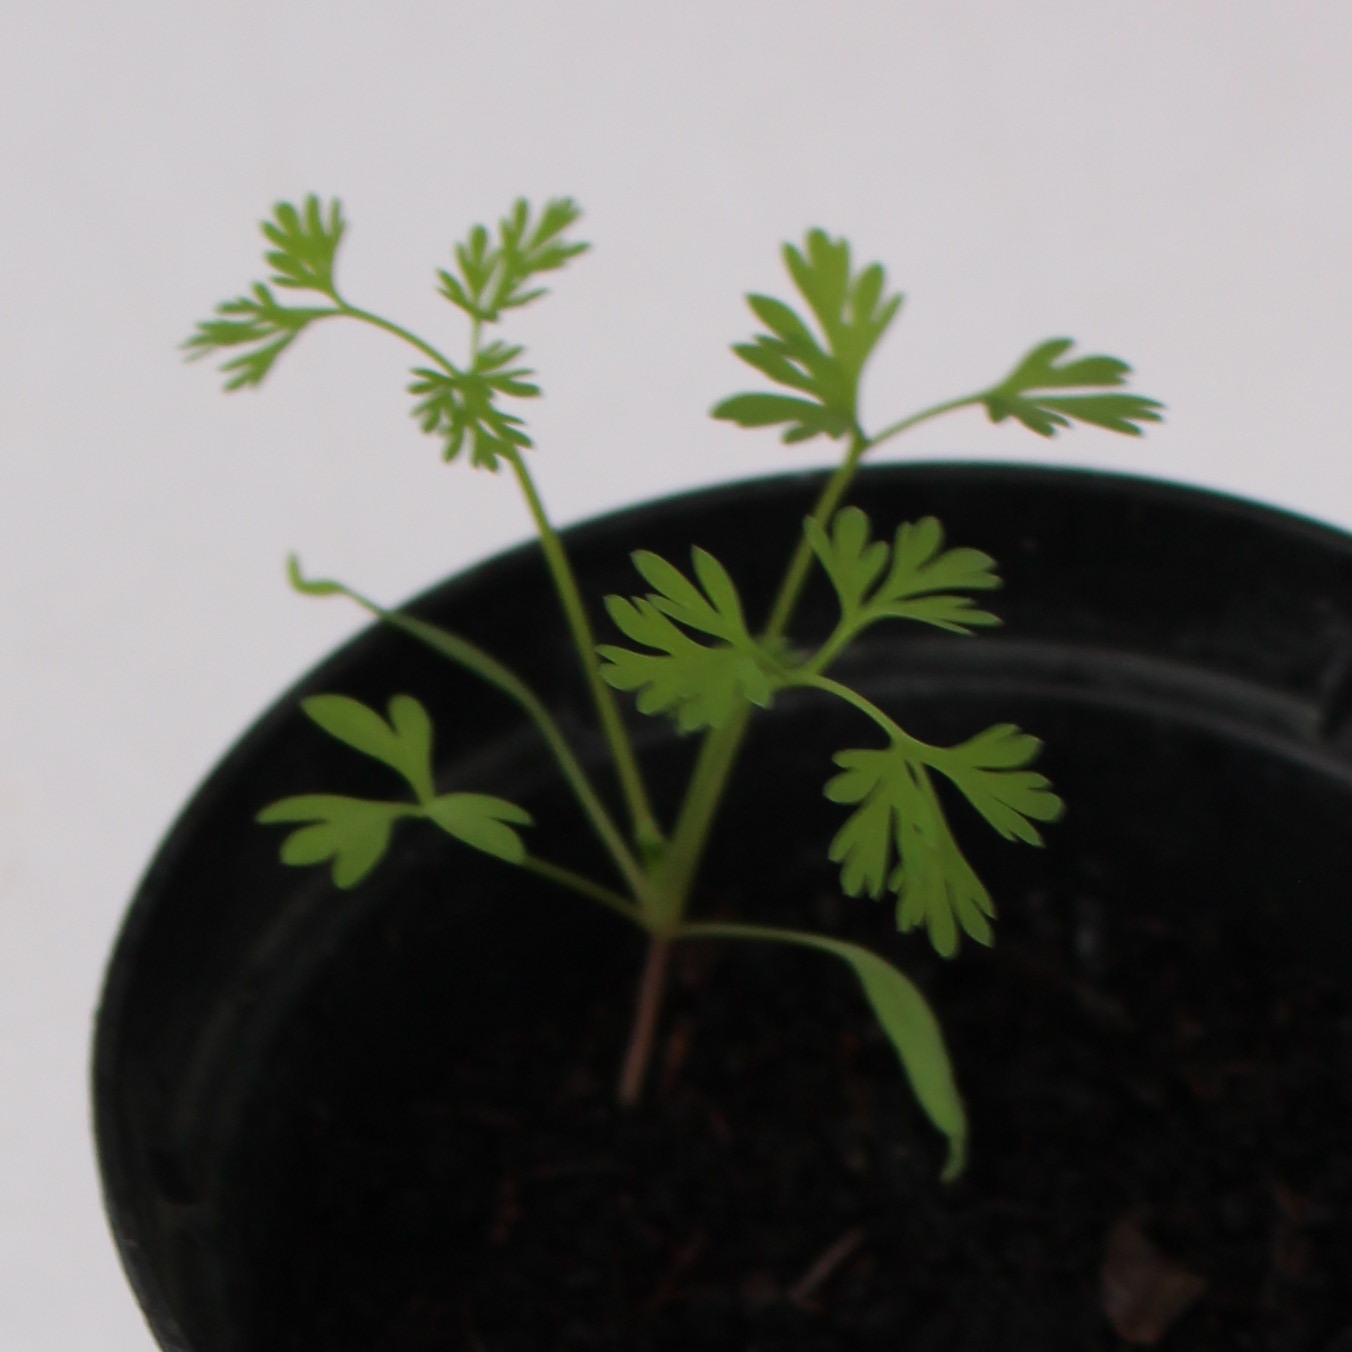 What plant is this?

Fumaria officinalis
